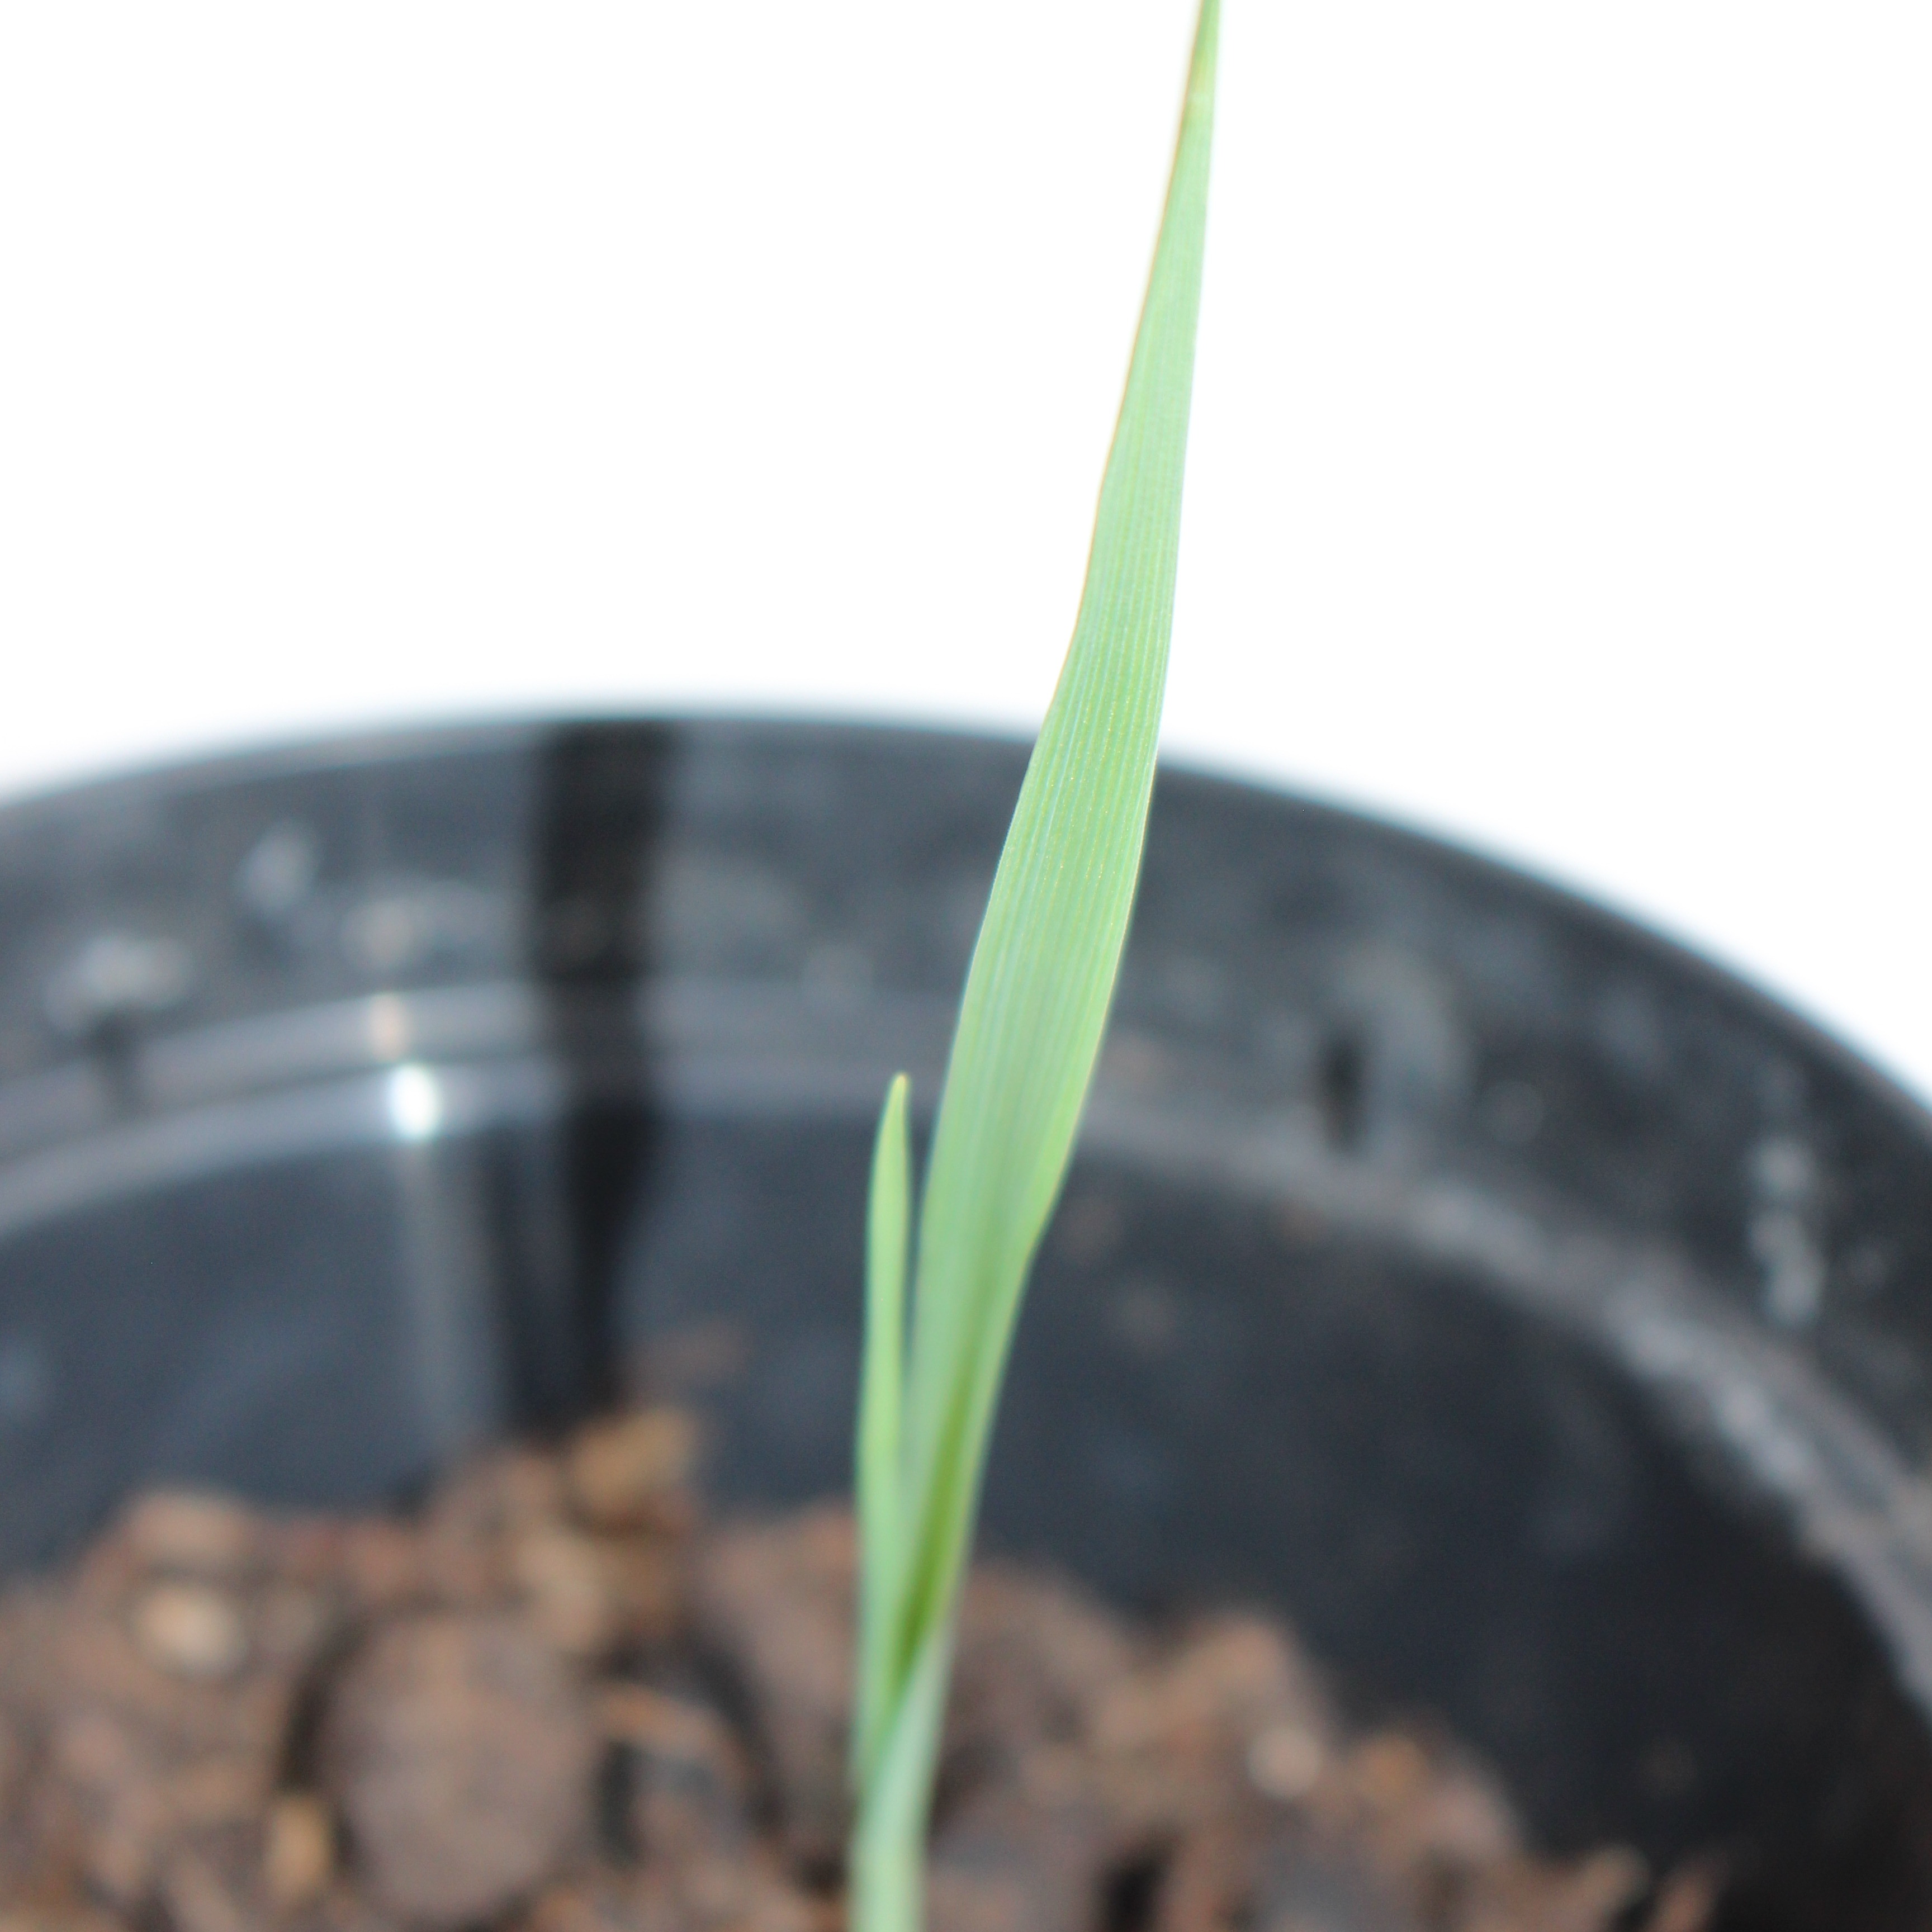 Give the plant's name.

Avena sterilis
